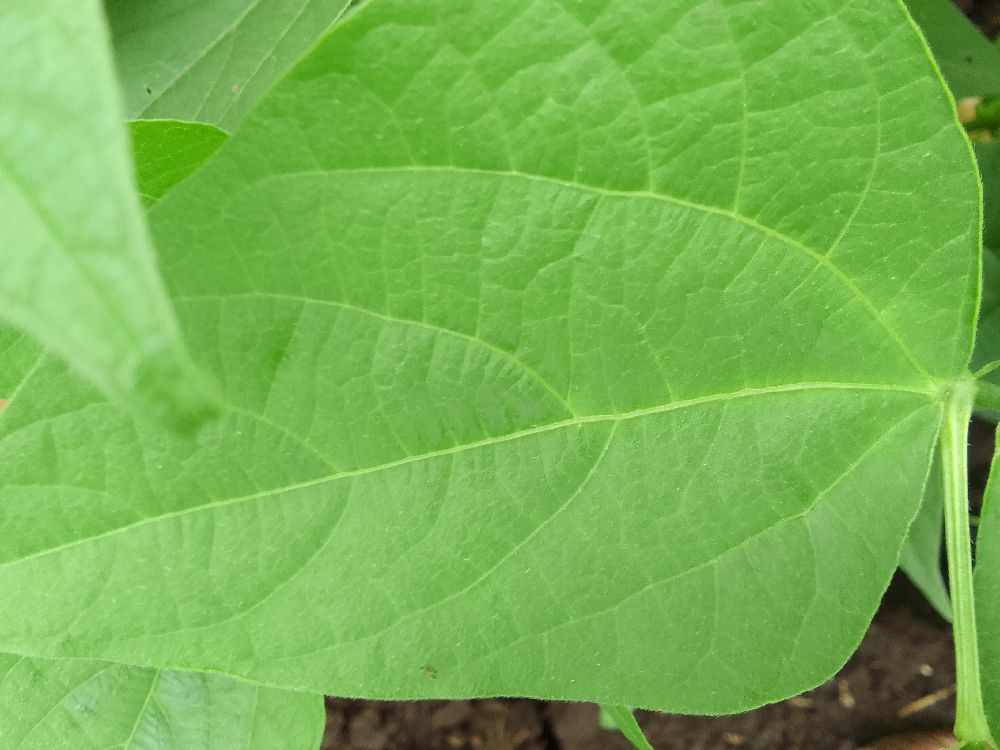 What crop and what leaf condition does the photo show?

common bean, healthy
